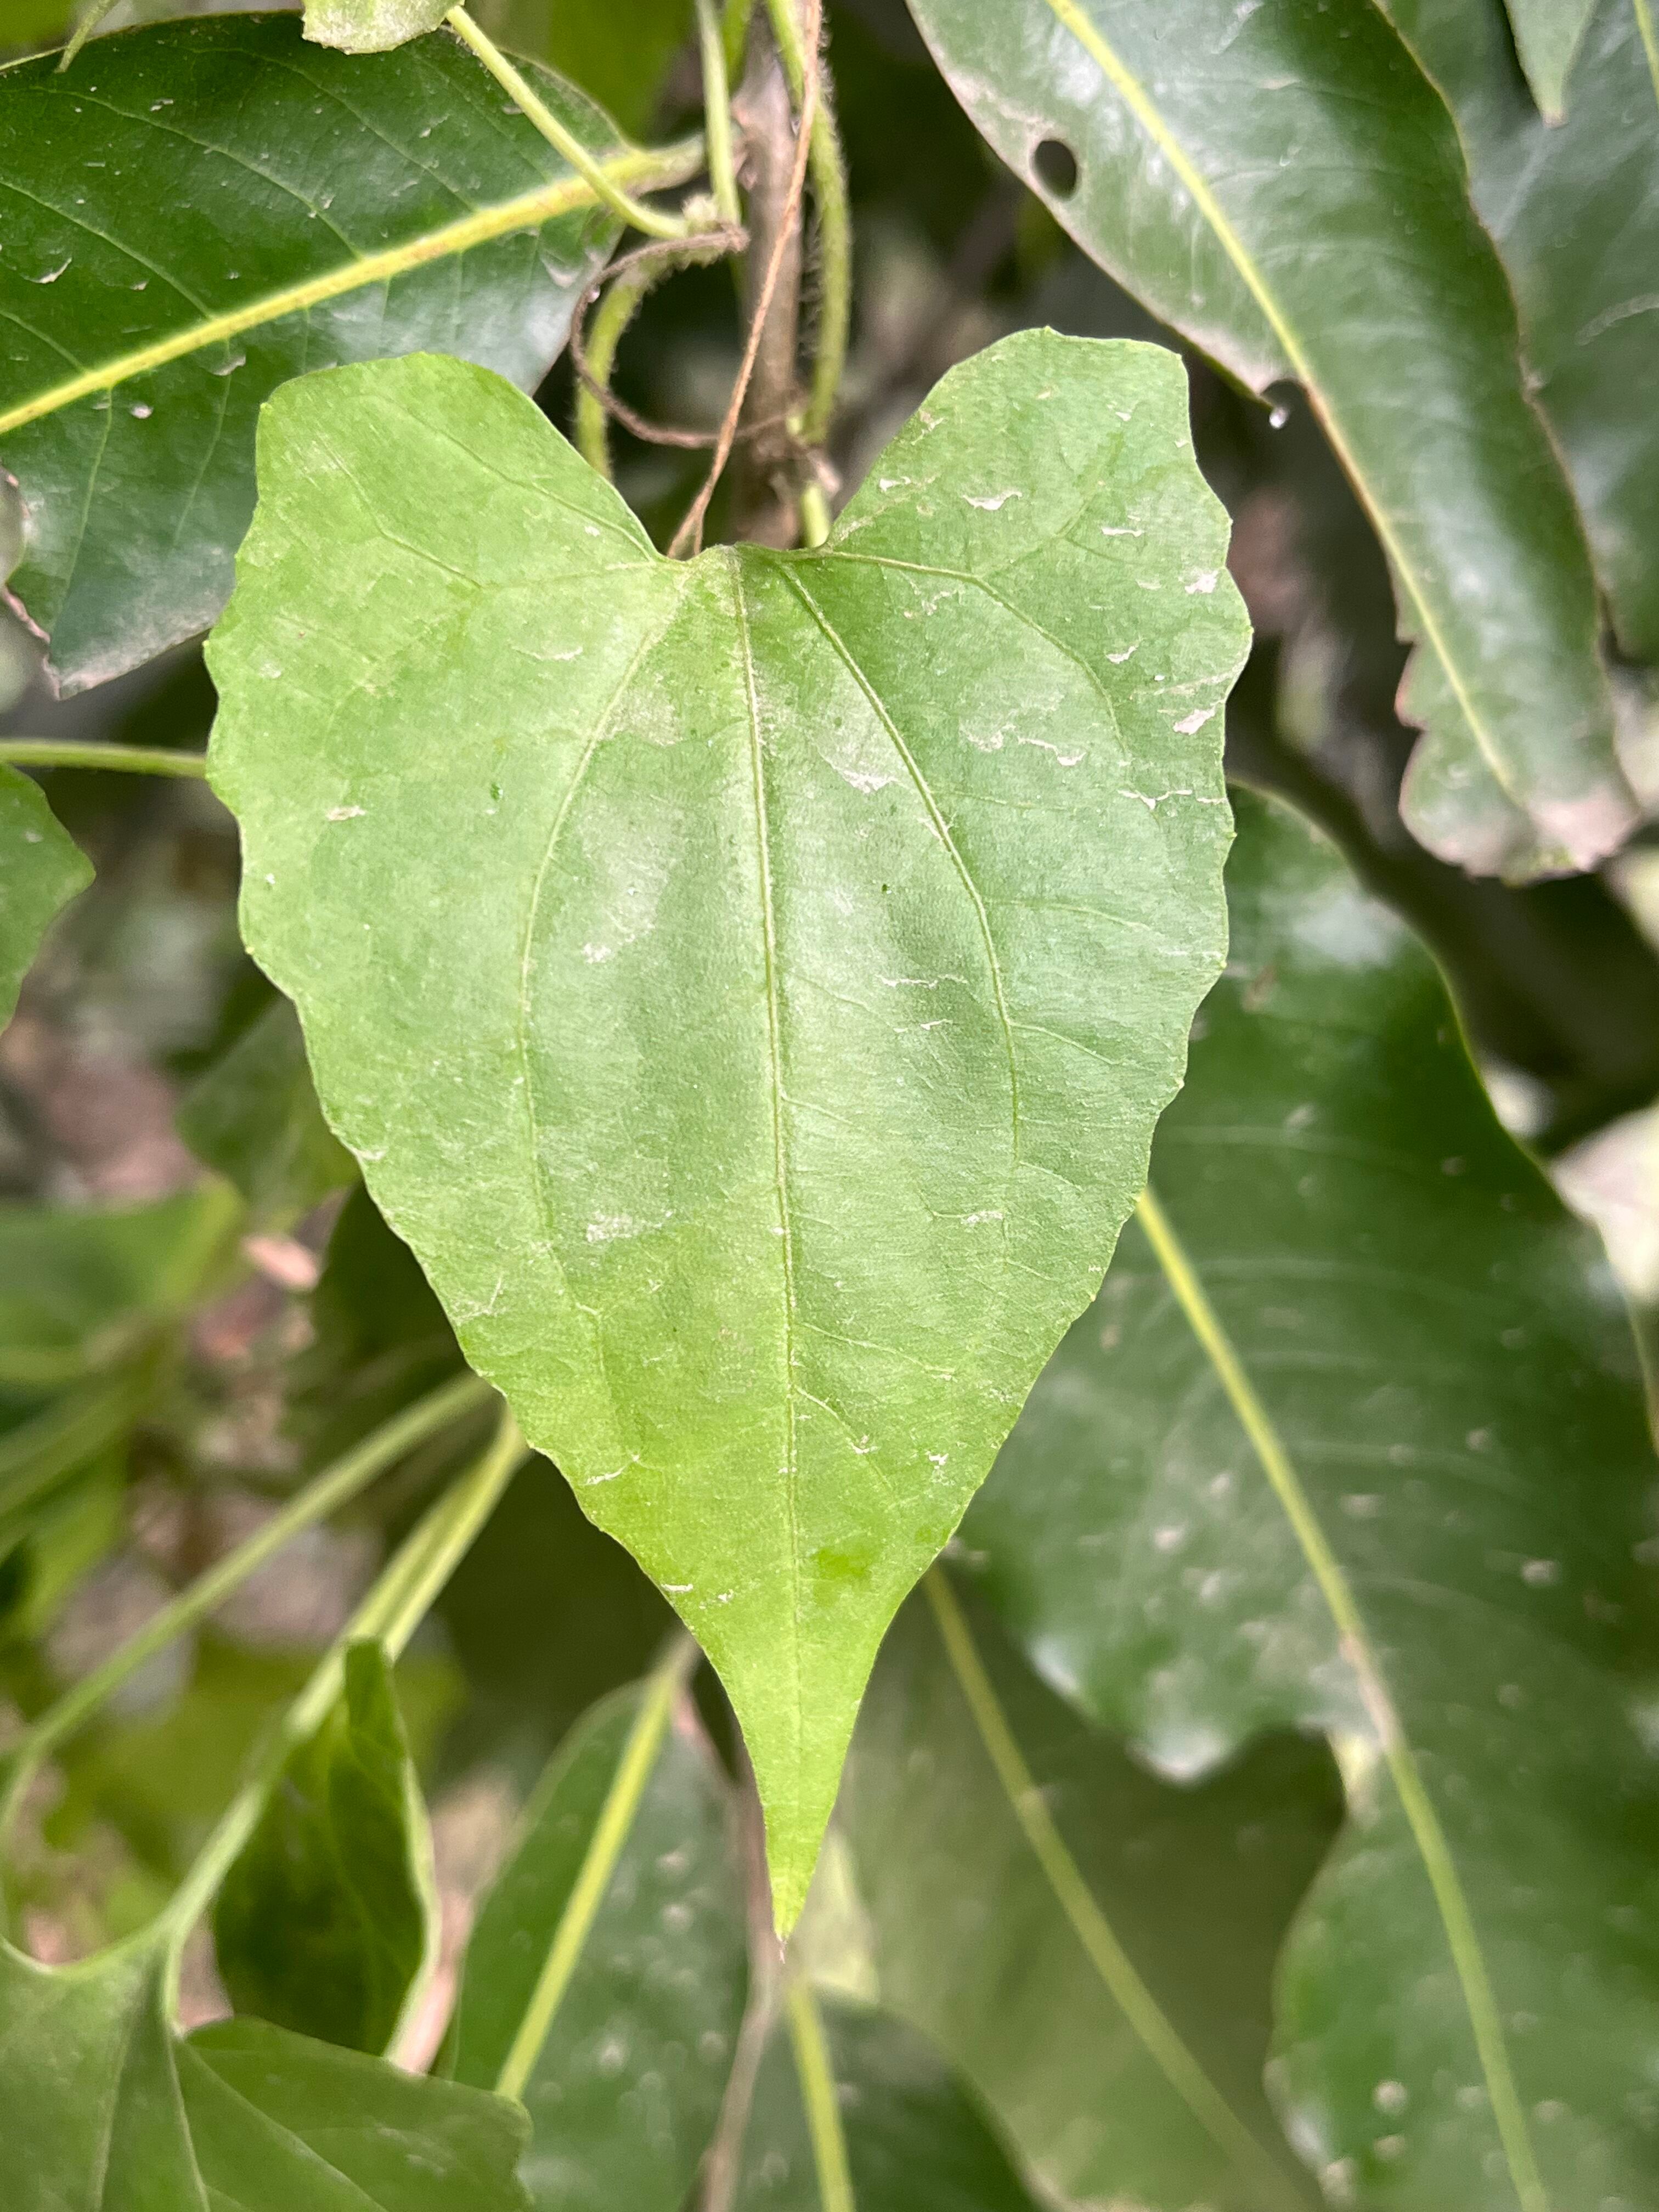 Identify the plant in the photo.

bitter vine
